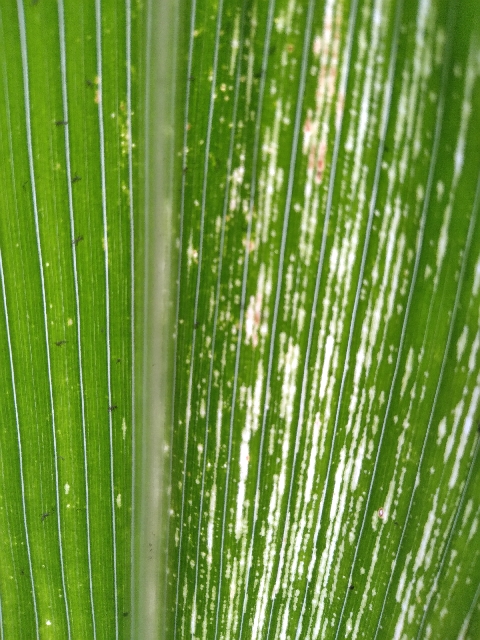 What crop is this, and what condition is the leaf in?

maize, maize streak virus
